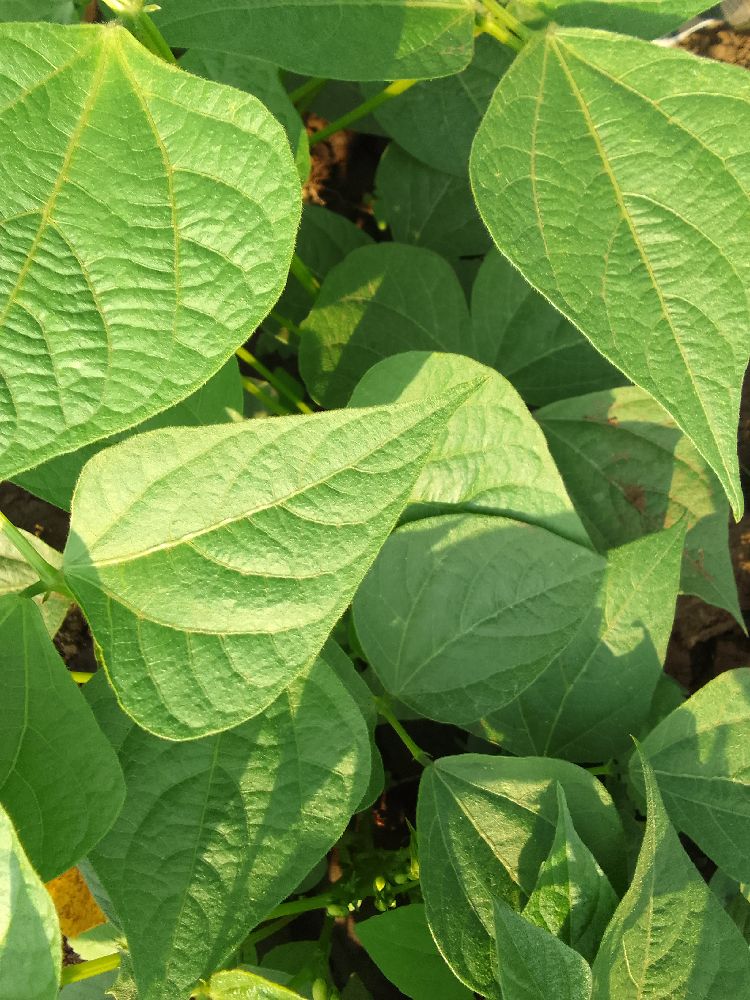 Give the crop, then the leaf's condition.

common bean, healthy
